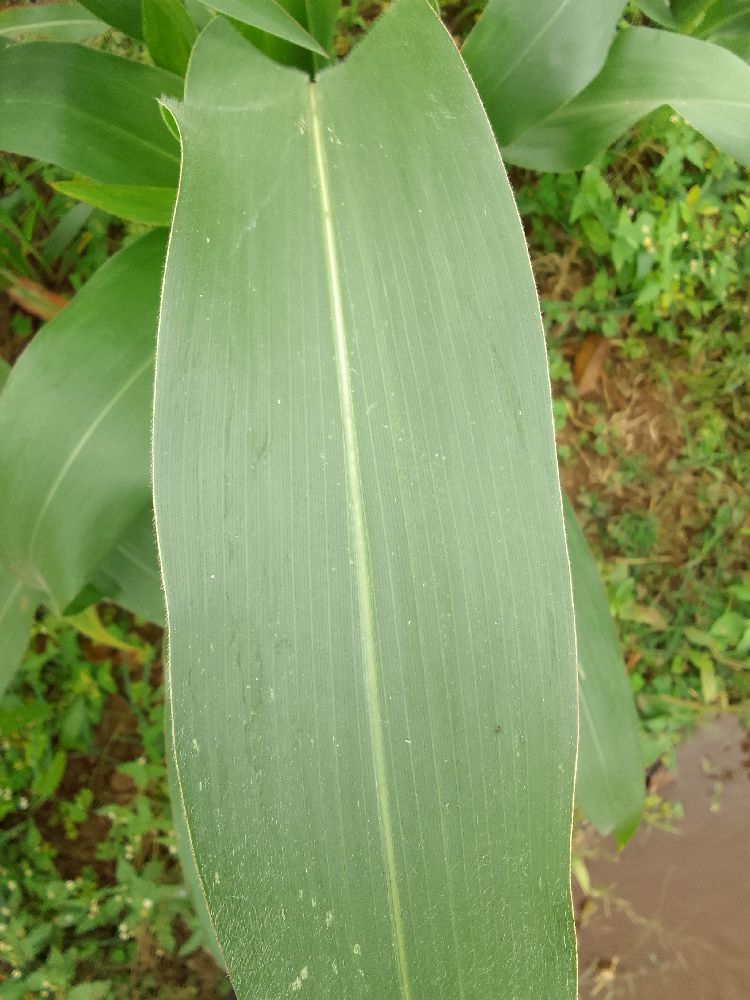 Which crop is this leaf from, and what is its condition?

maize, healthy
